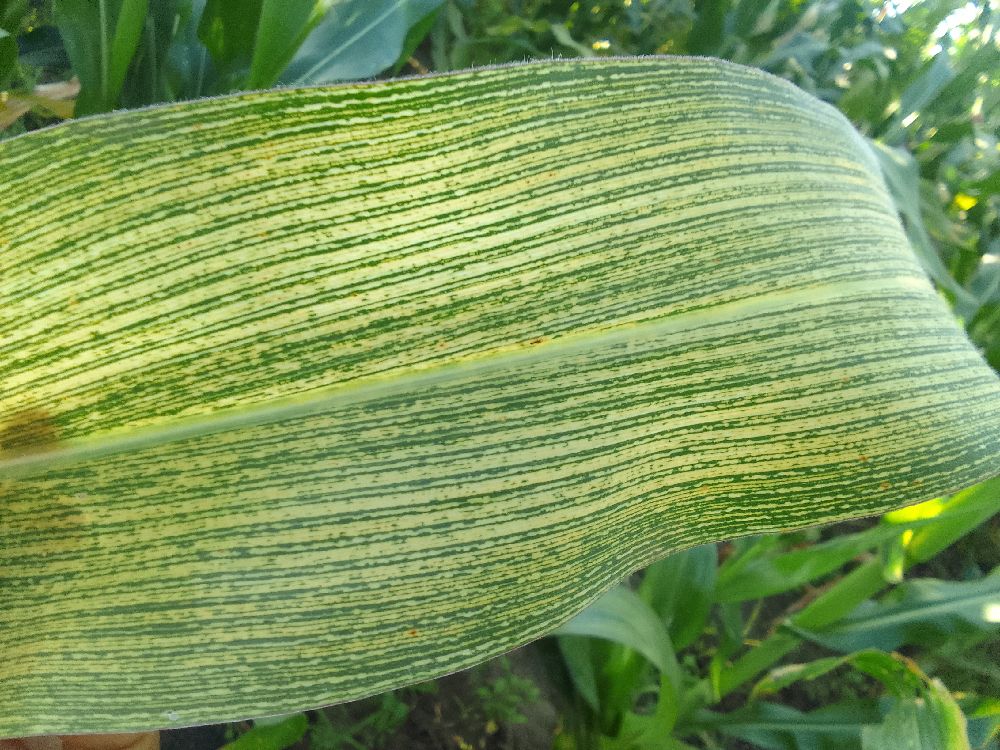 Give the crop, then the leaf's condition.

maize, maize streak virus
